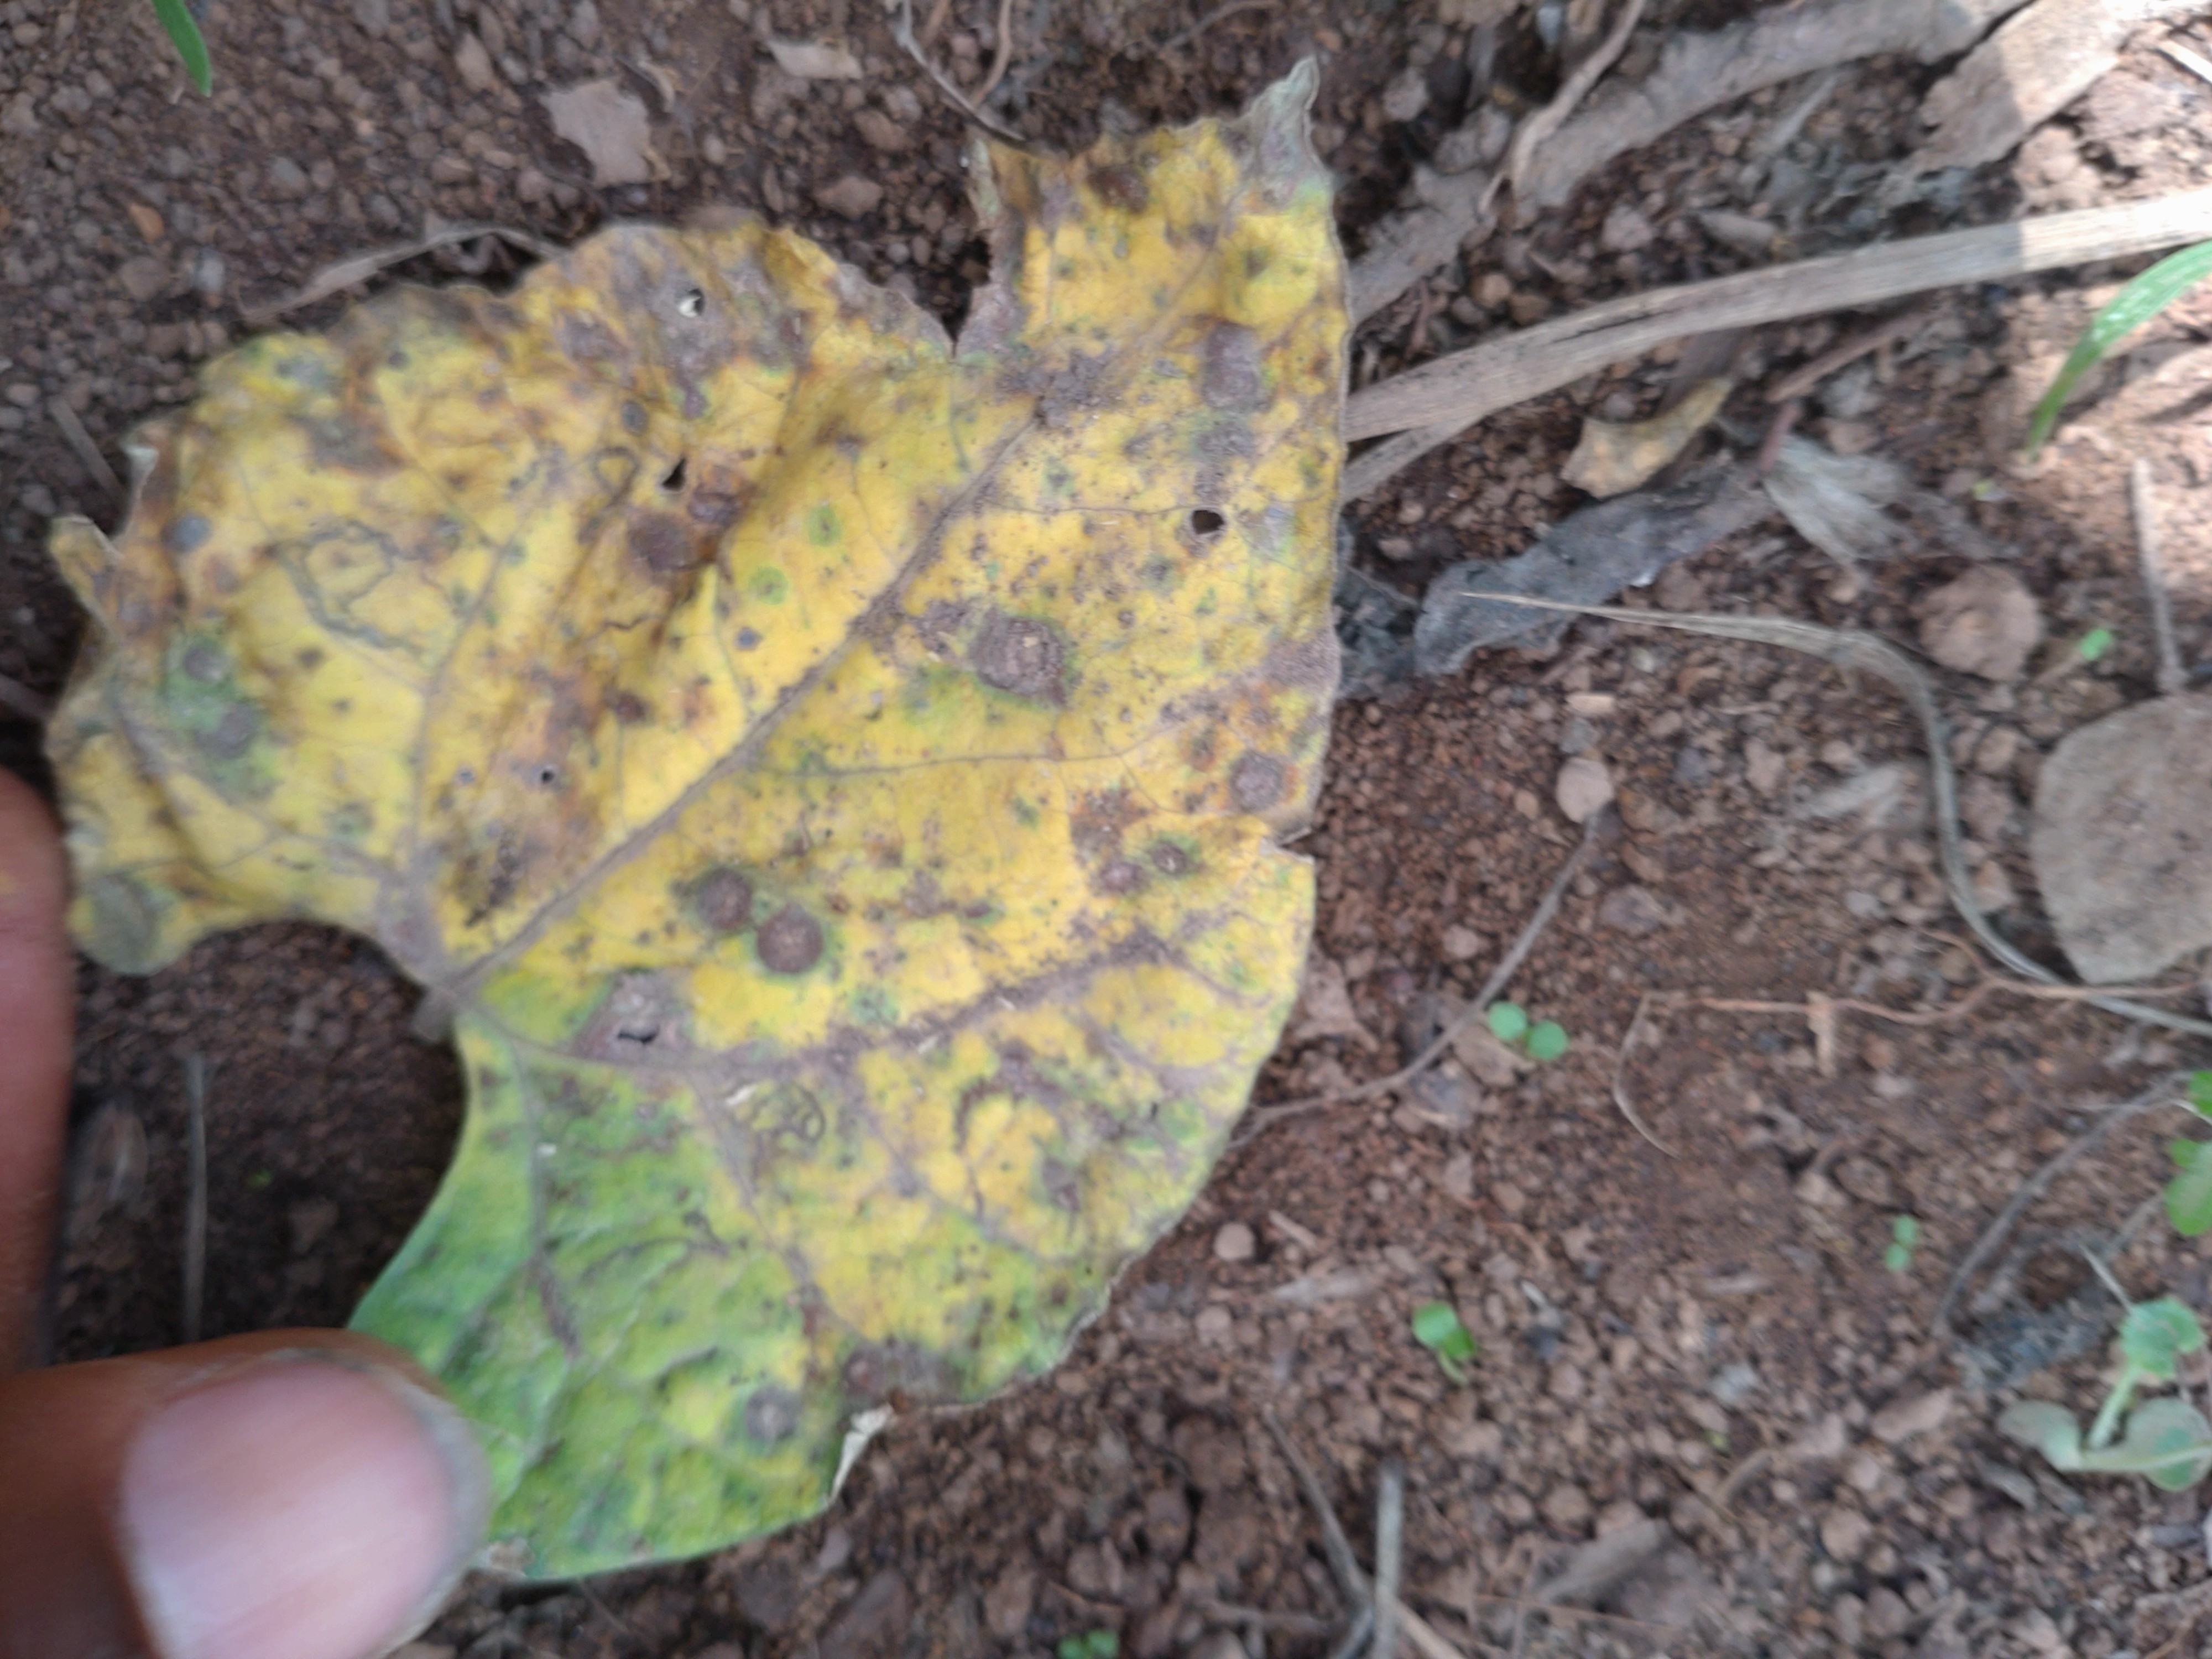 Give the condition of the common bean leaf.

rust
